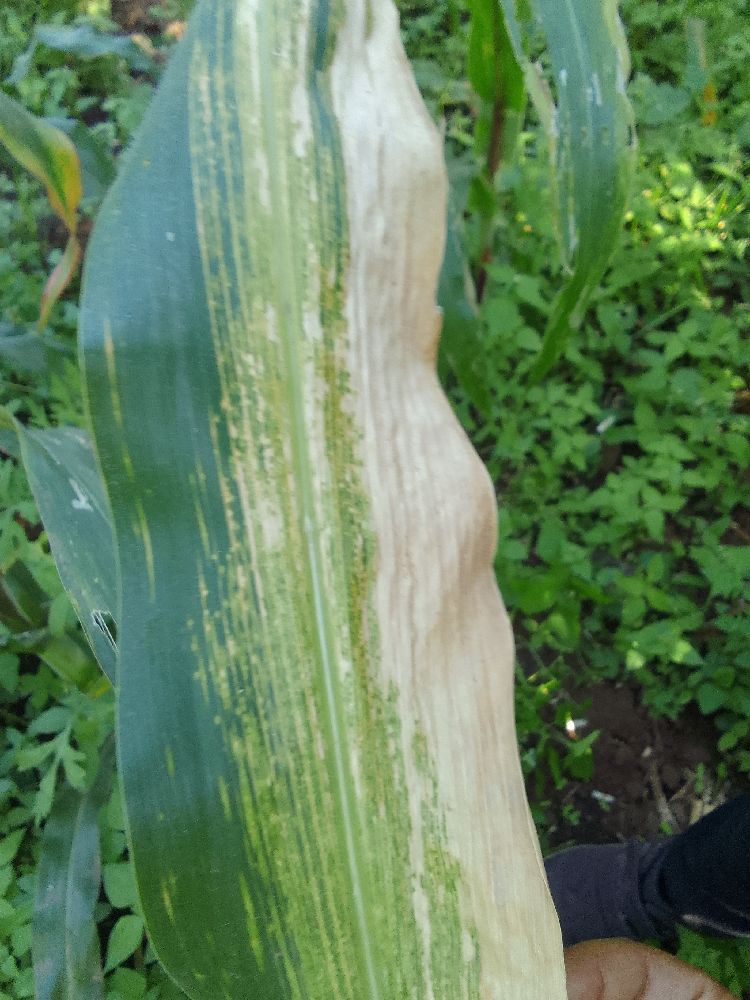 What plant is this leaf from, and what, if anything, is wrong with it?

maize, maize lethal necrosis
